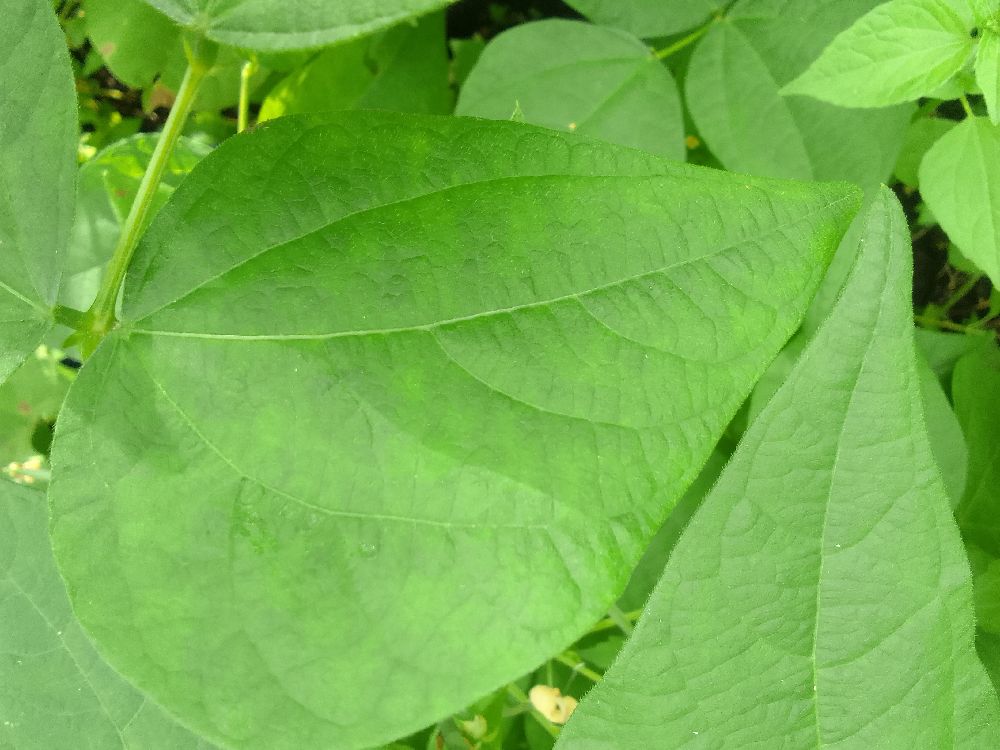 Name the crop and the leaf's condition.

common bean, healthy
